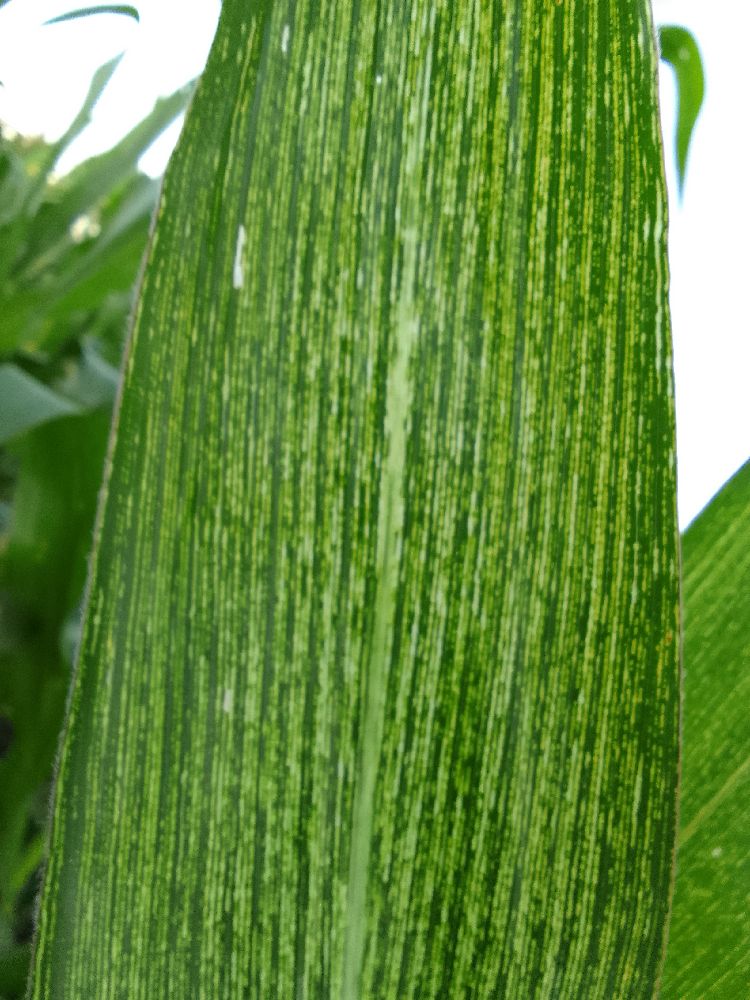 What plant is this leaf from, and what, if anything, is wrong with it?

maize, maize streak virus
